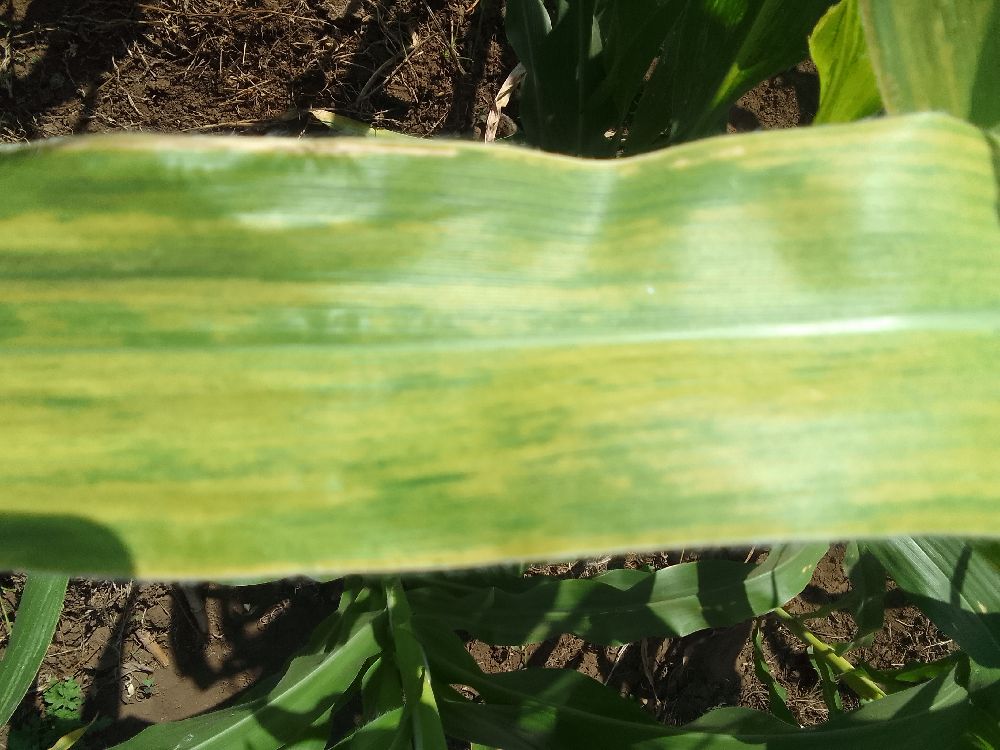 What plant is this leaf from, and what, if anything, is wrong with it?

maize, maize lethal necrosis
